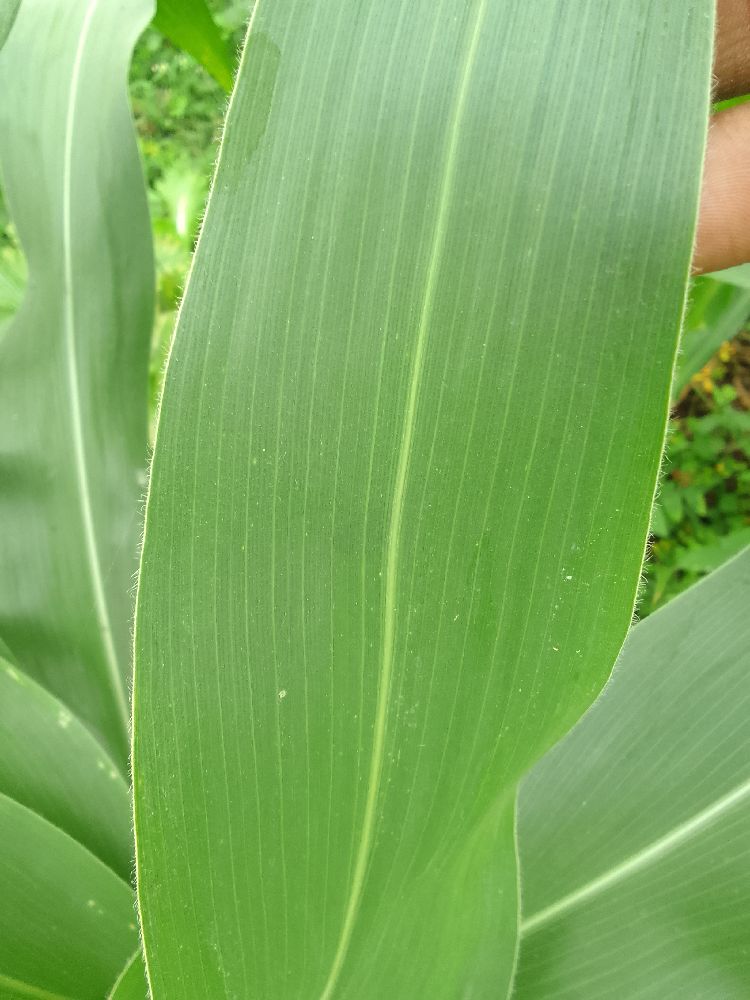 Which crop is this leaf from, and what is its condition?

maize, healthy
